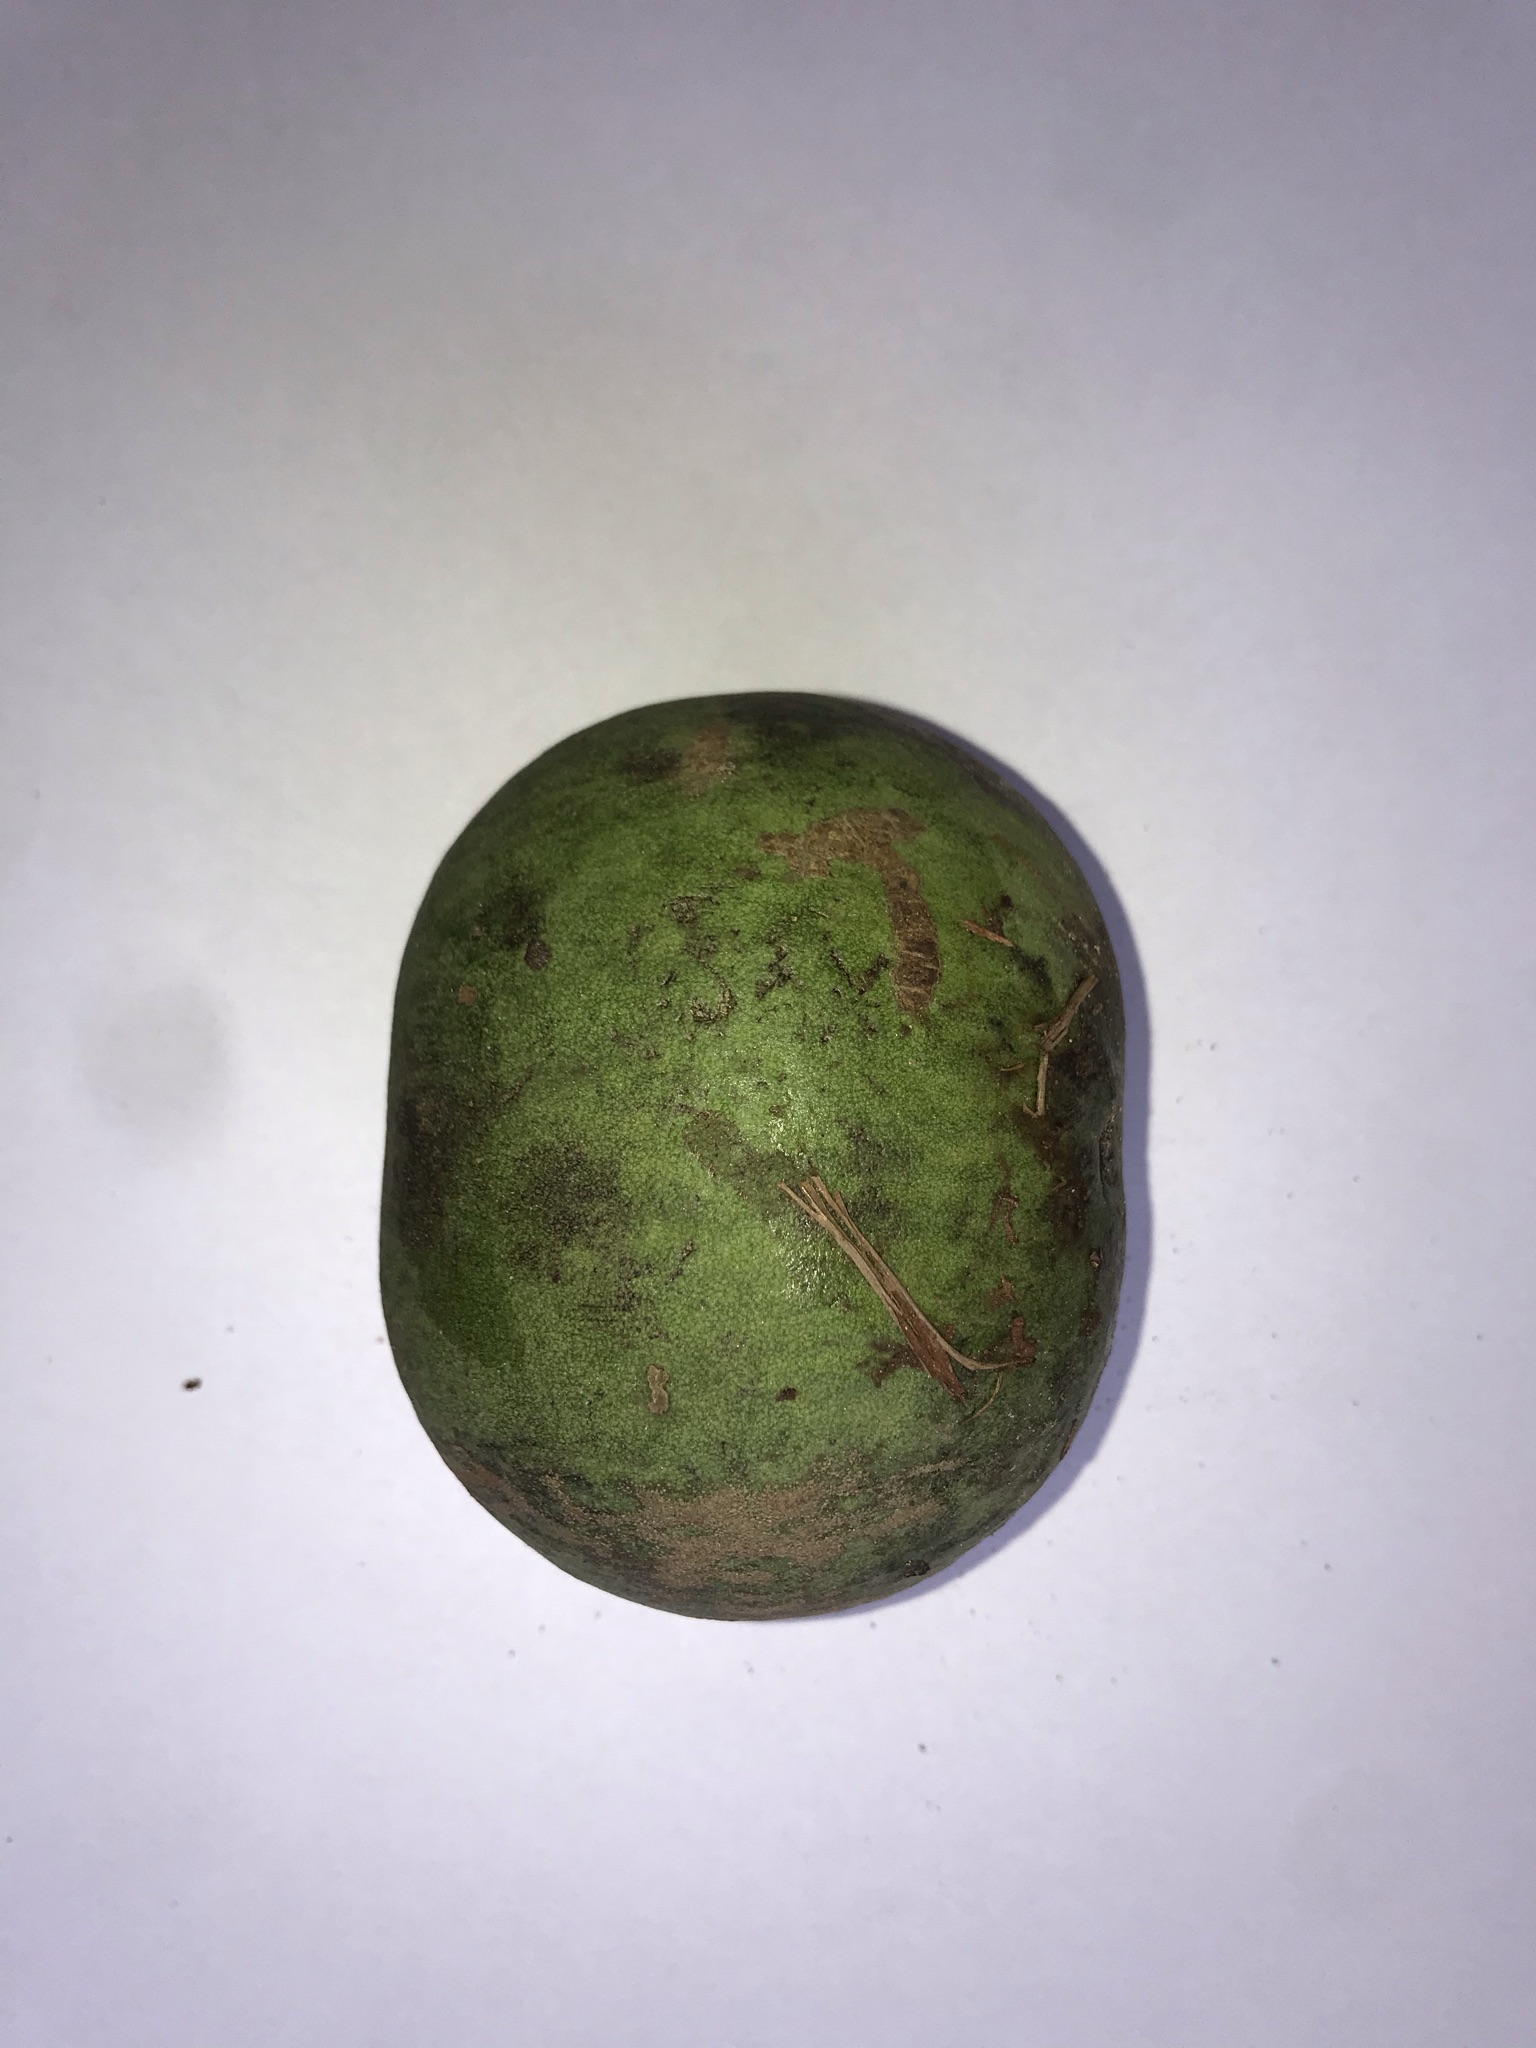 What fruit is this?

pequi
